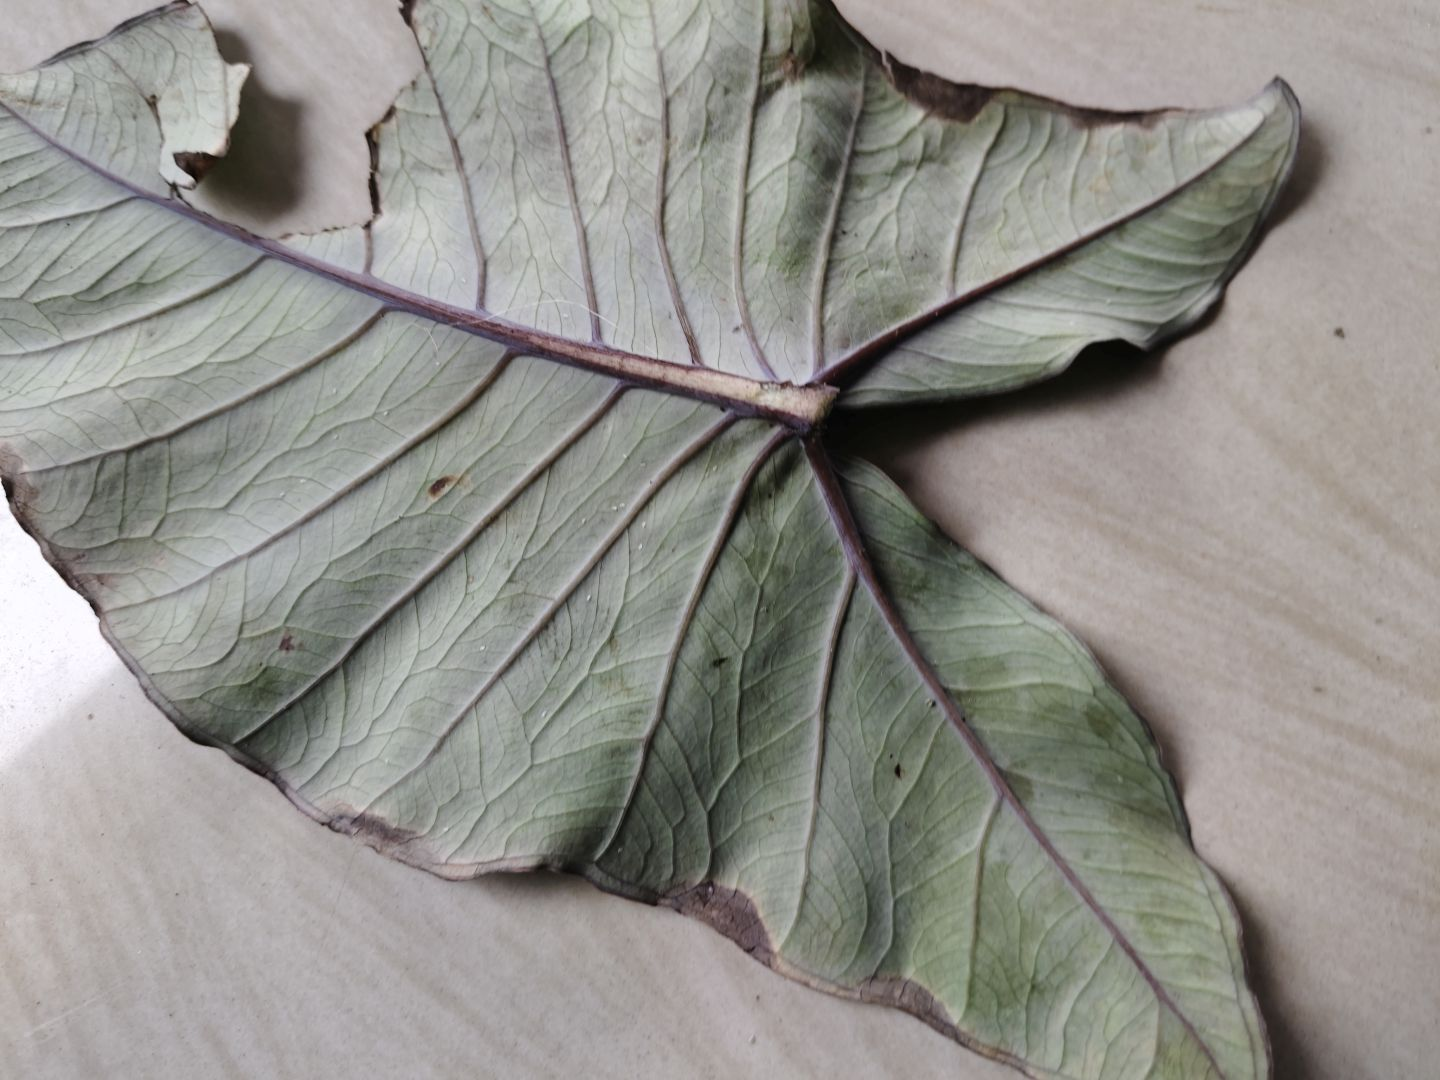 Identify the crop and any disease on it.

taro, leaf blight
